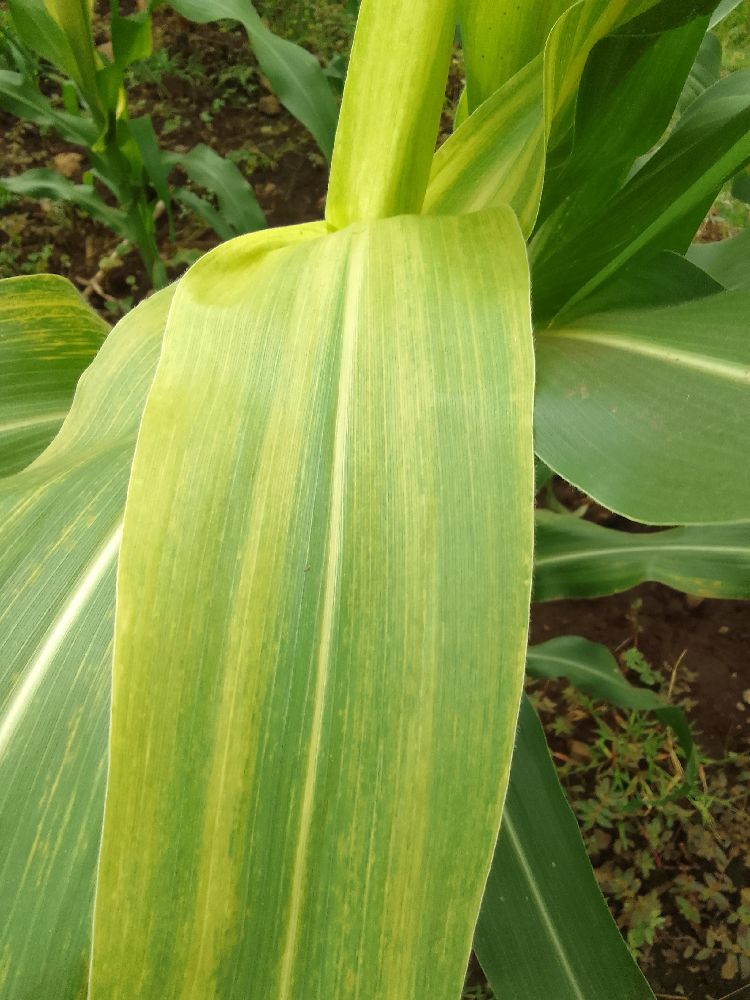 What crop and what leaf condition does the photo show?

maize, maize lethal necrosis
